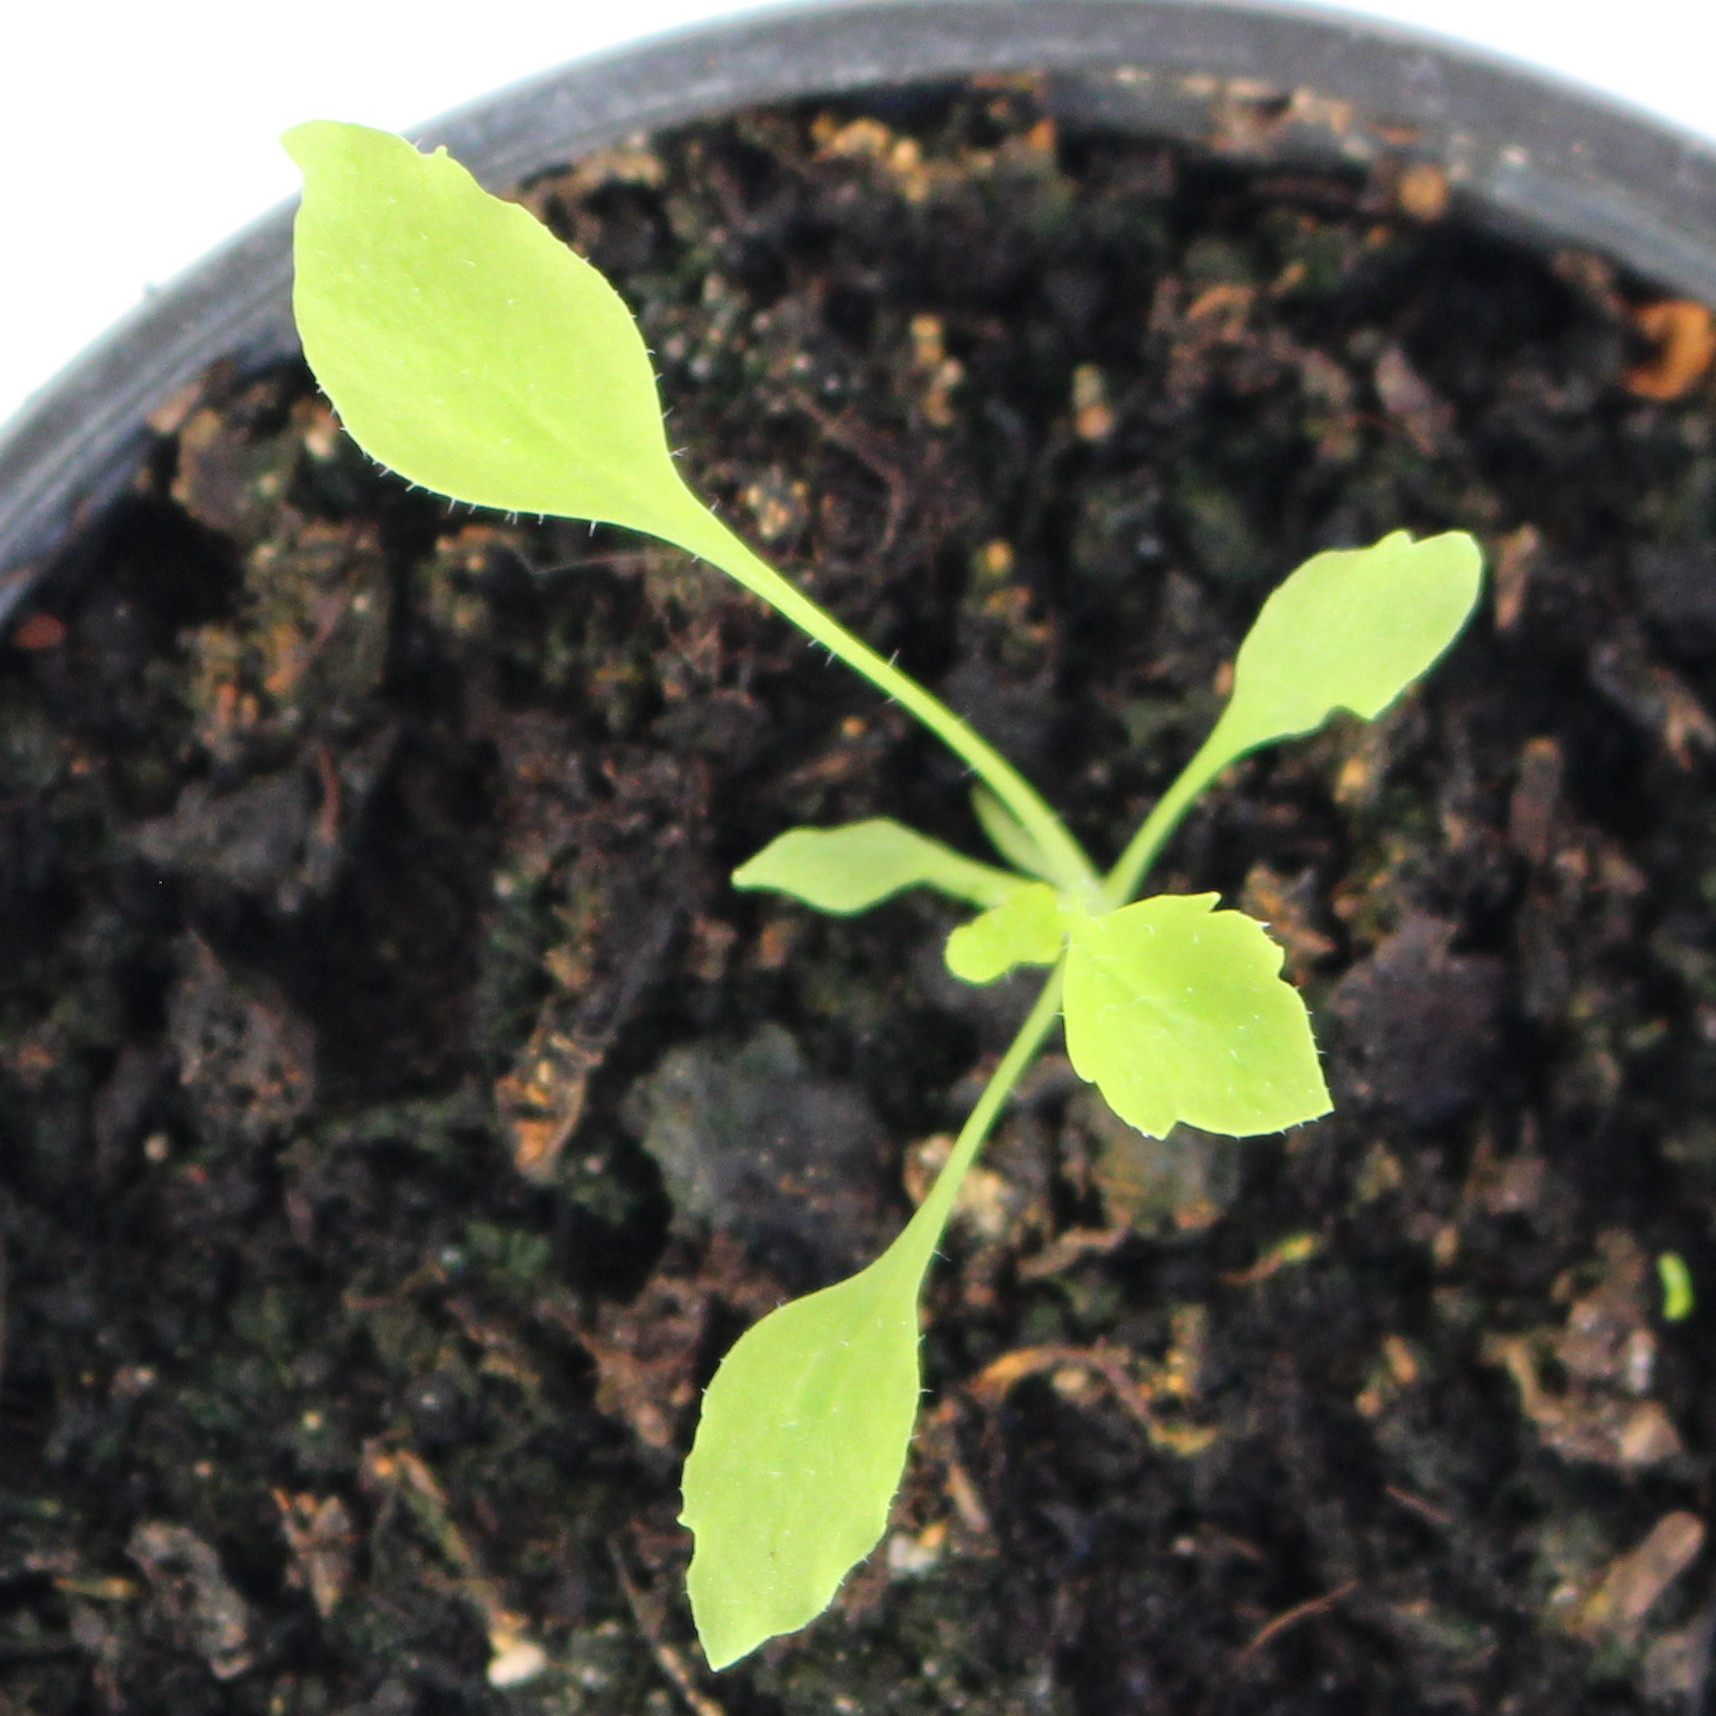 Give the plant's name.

Papaver rhoeas
